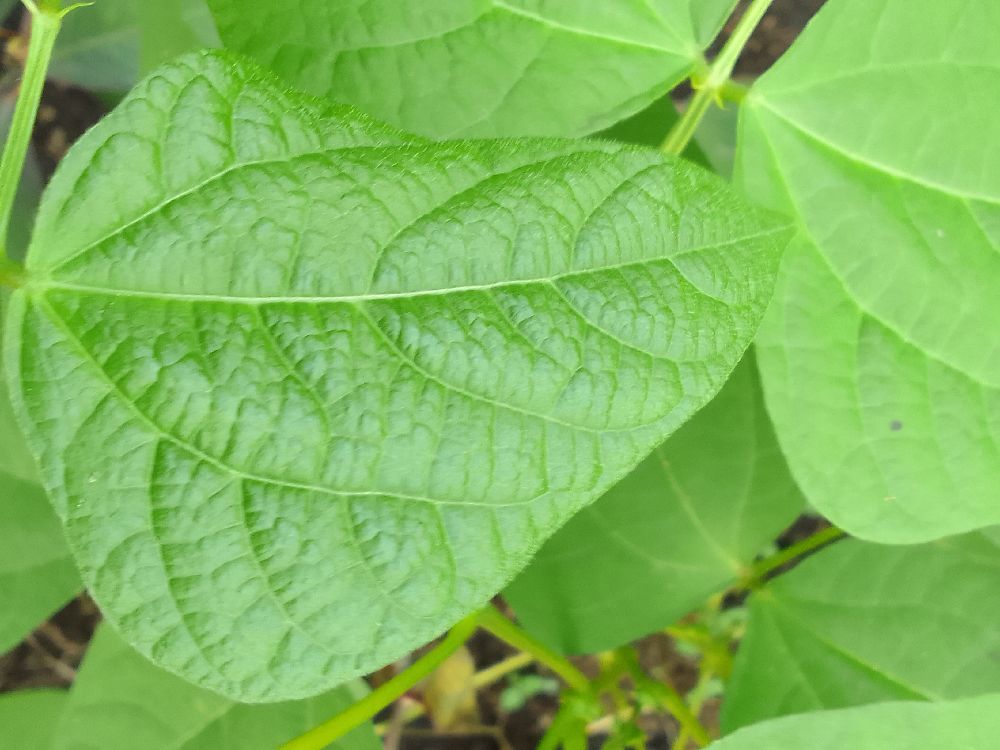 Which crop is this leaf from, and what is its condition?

common bean, healthy
